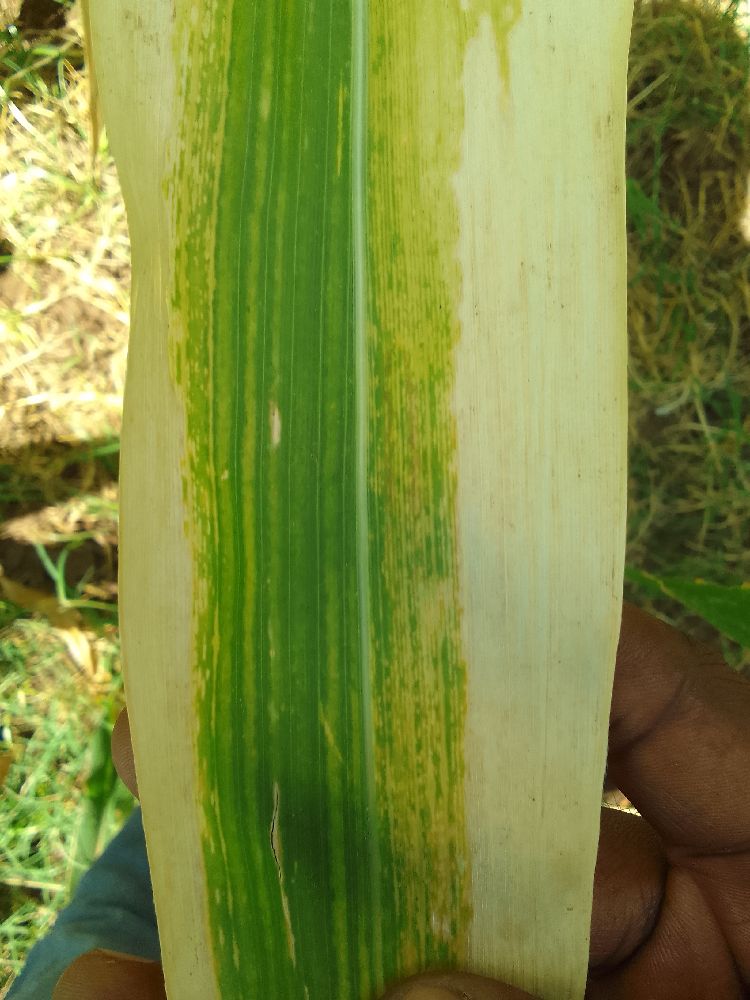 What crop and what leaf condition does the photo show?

maize, maize lethal necrosis
